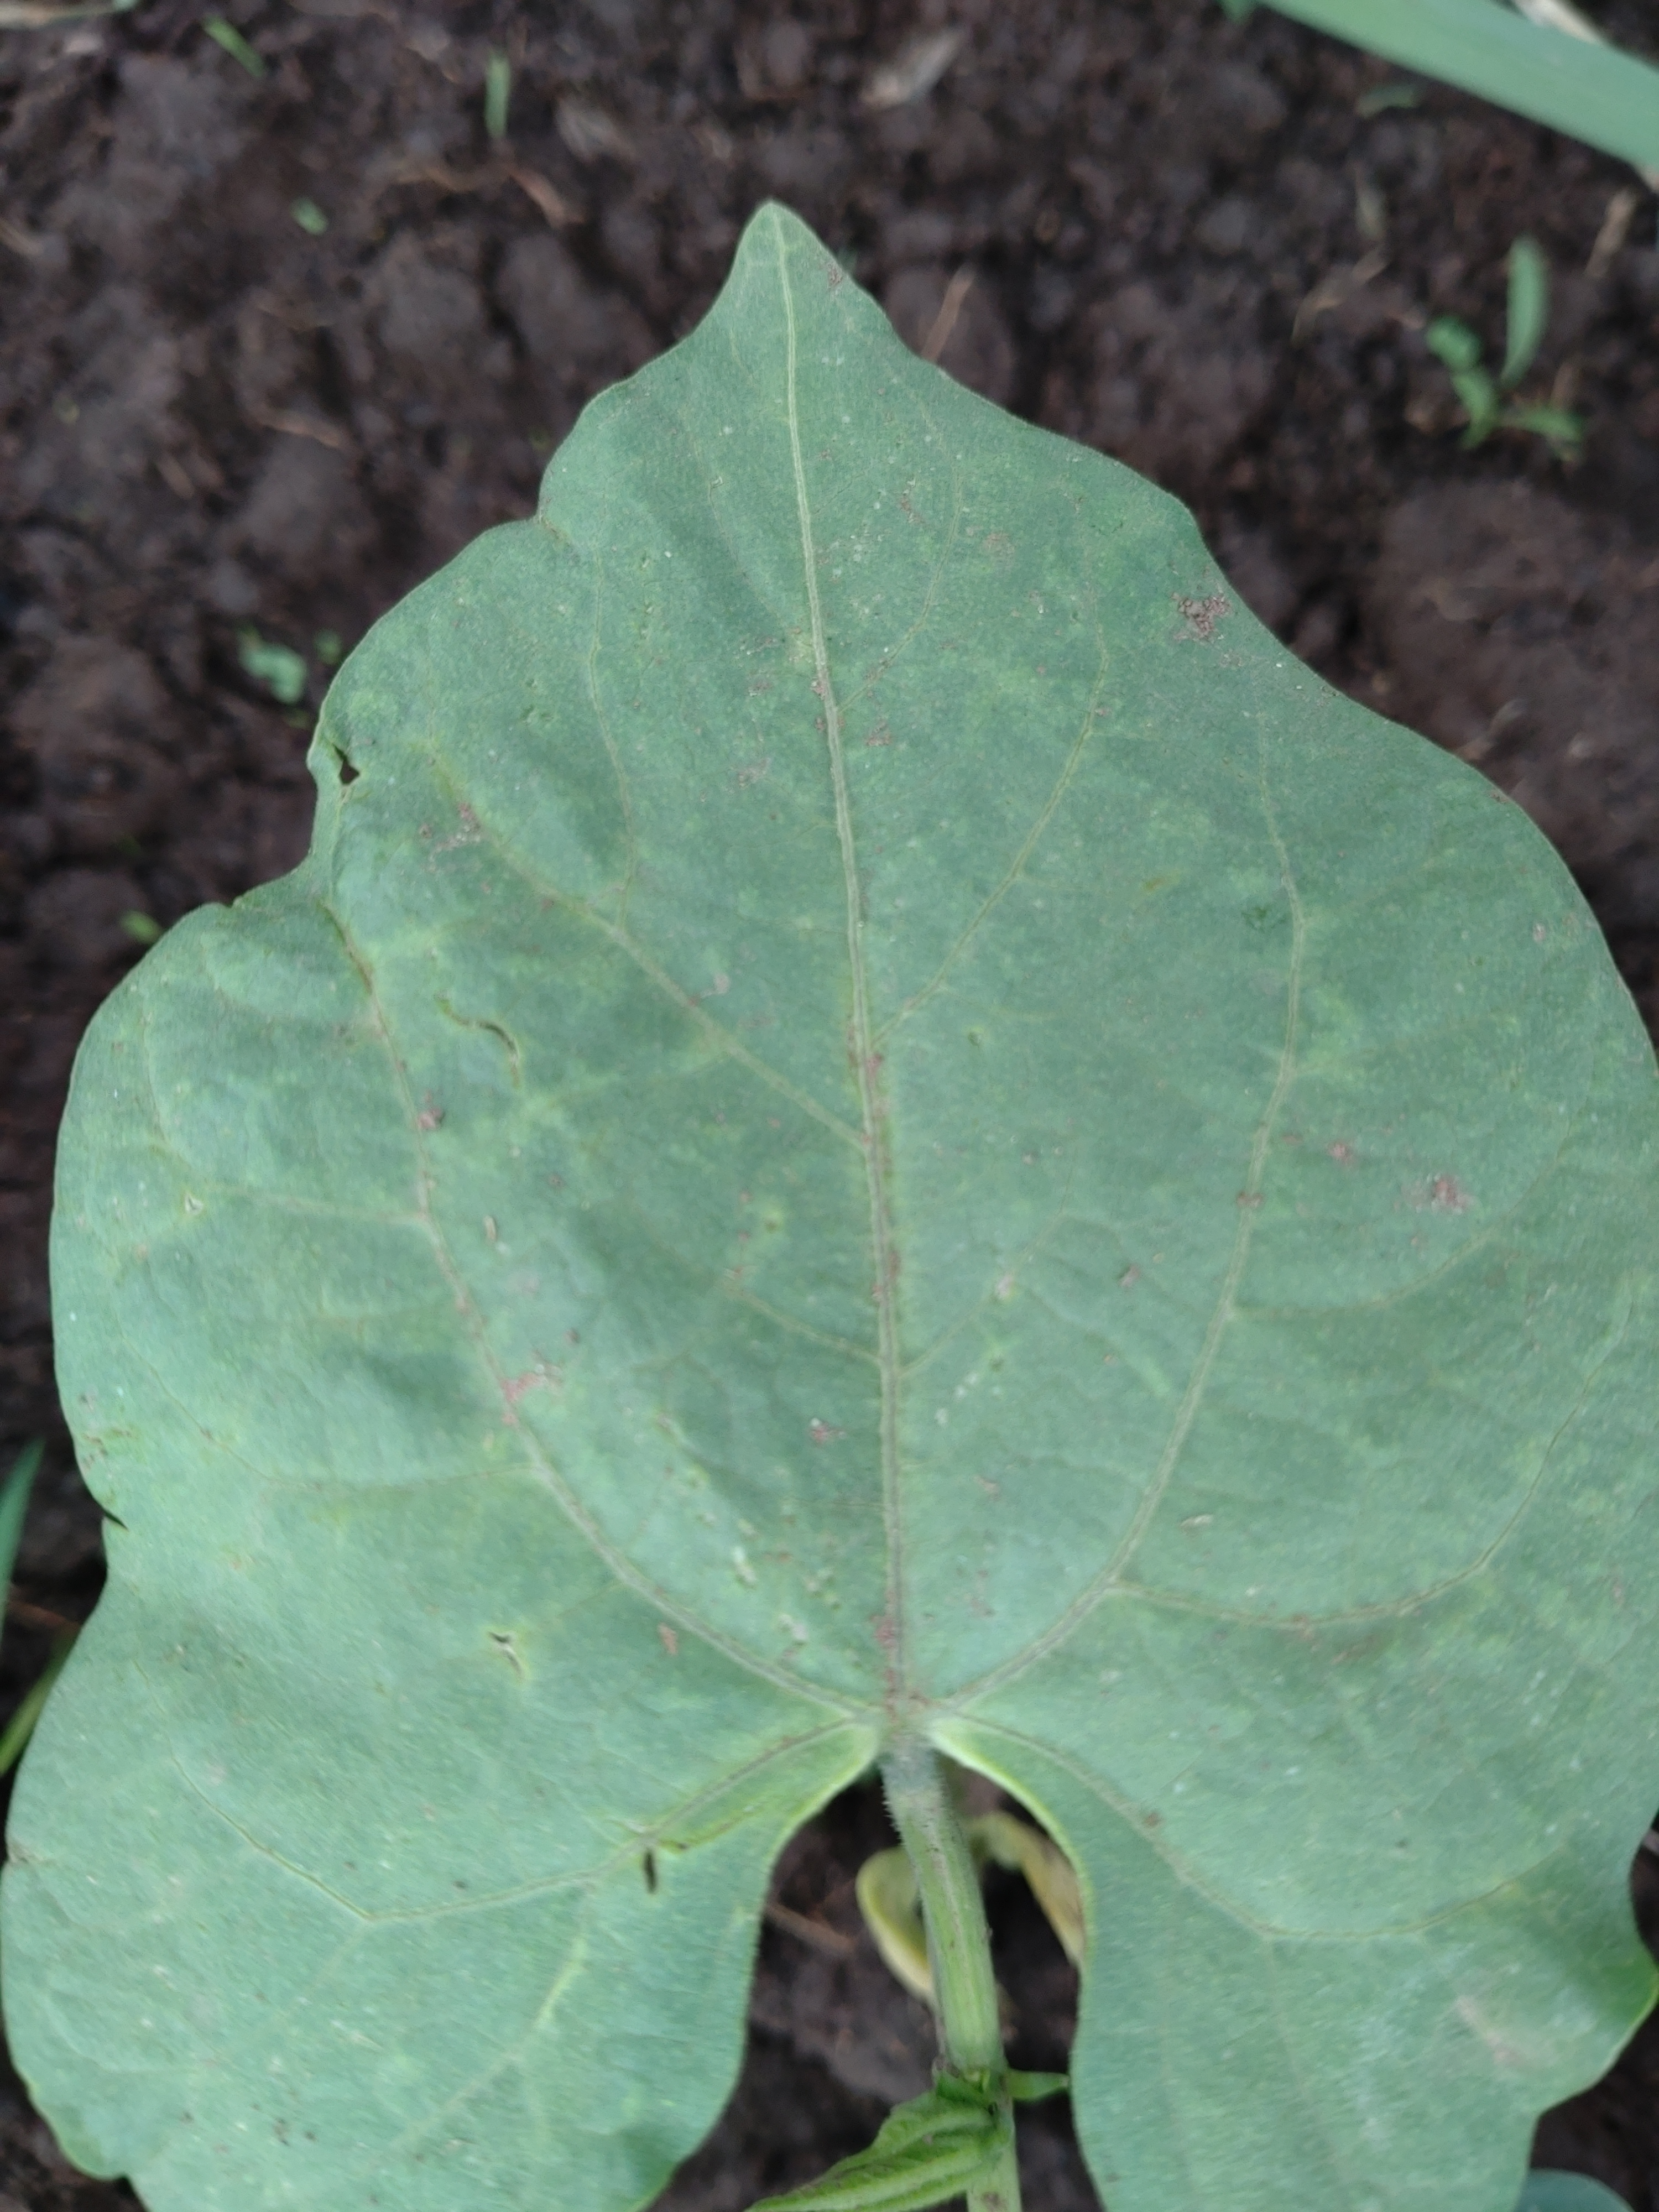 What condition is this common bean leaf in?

healthy
